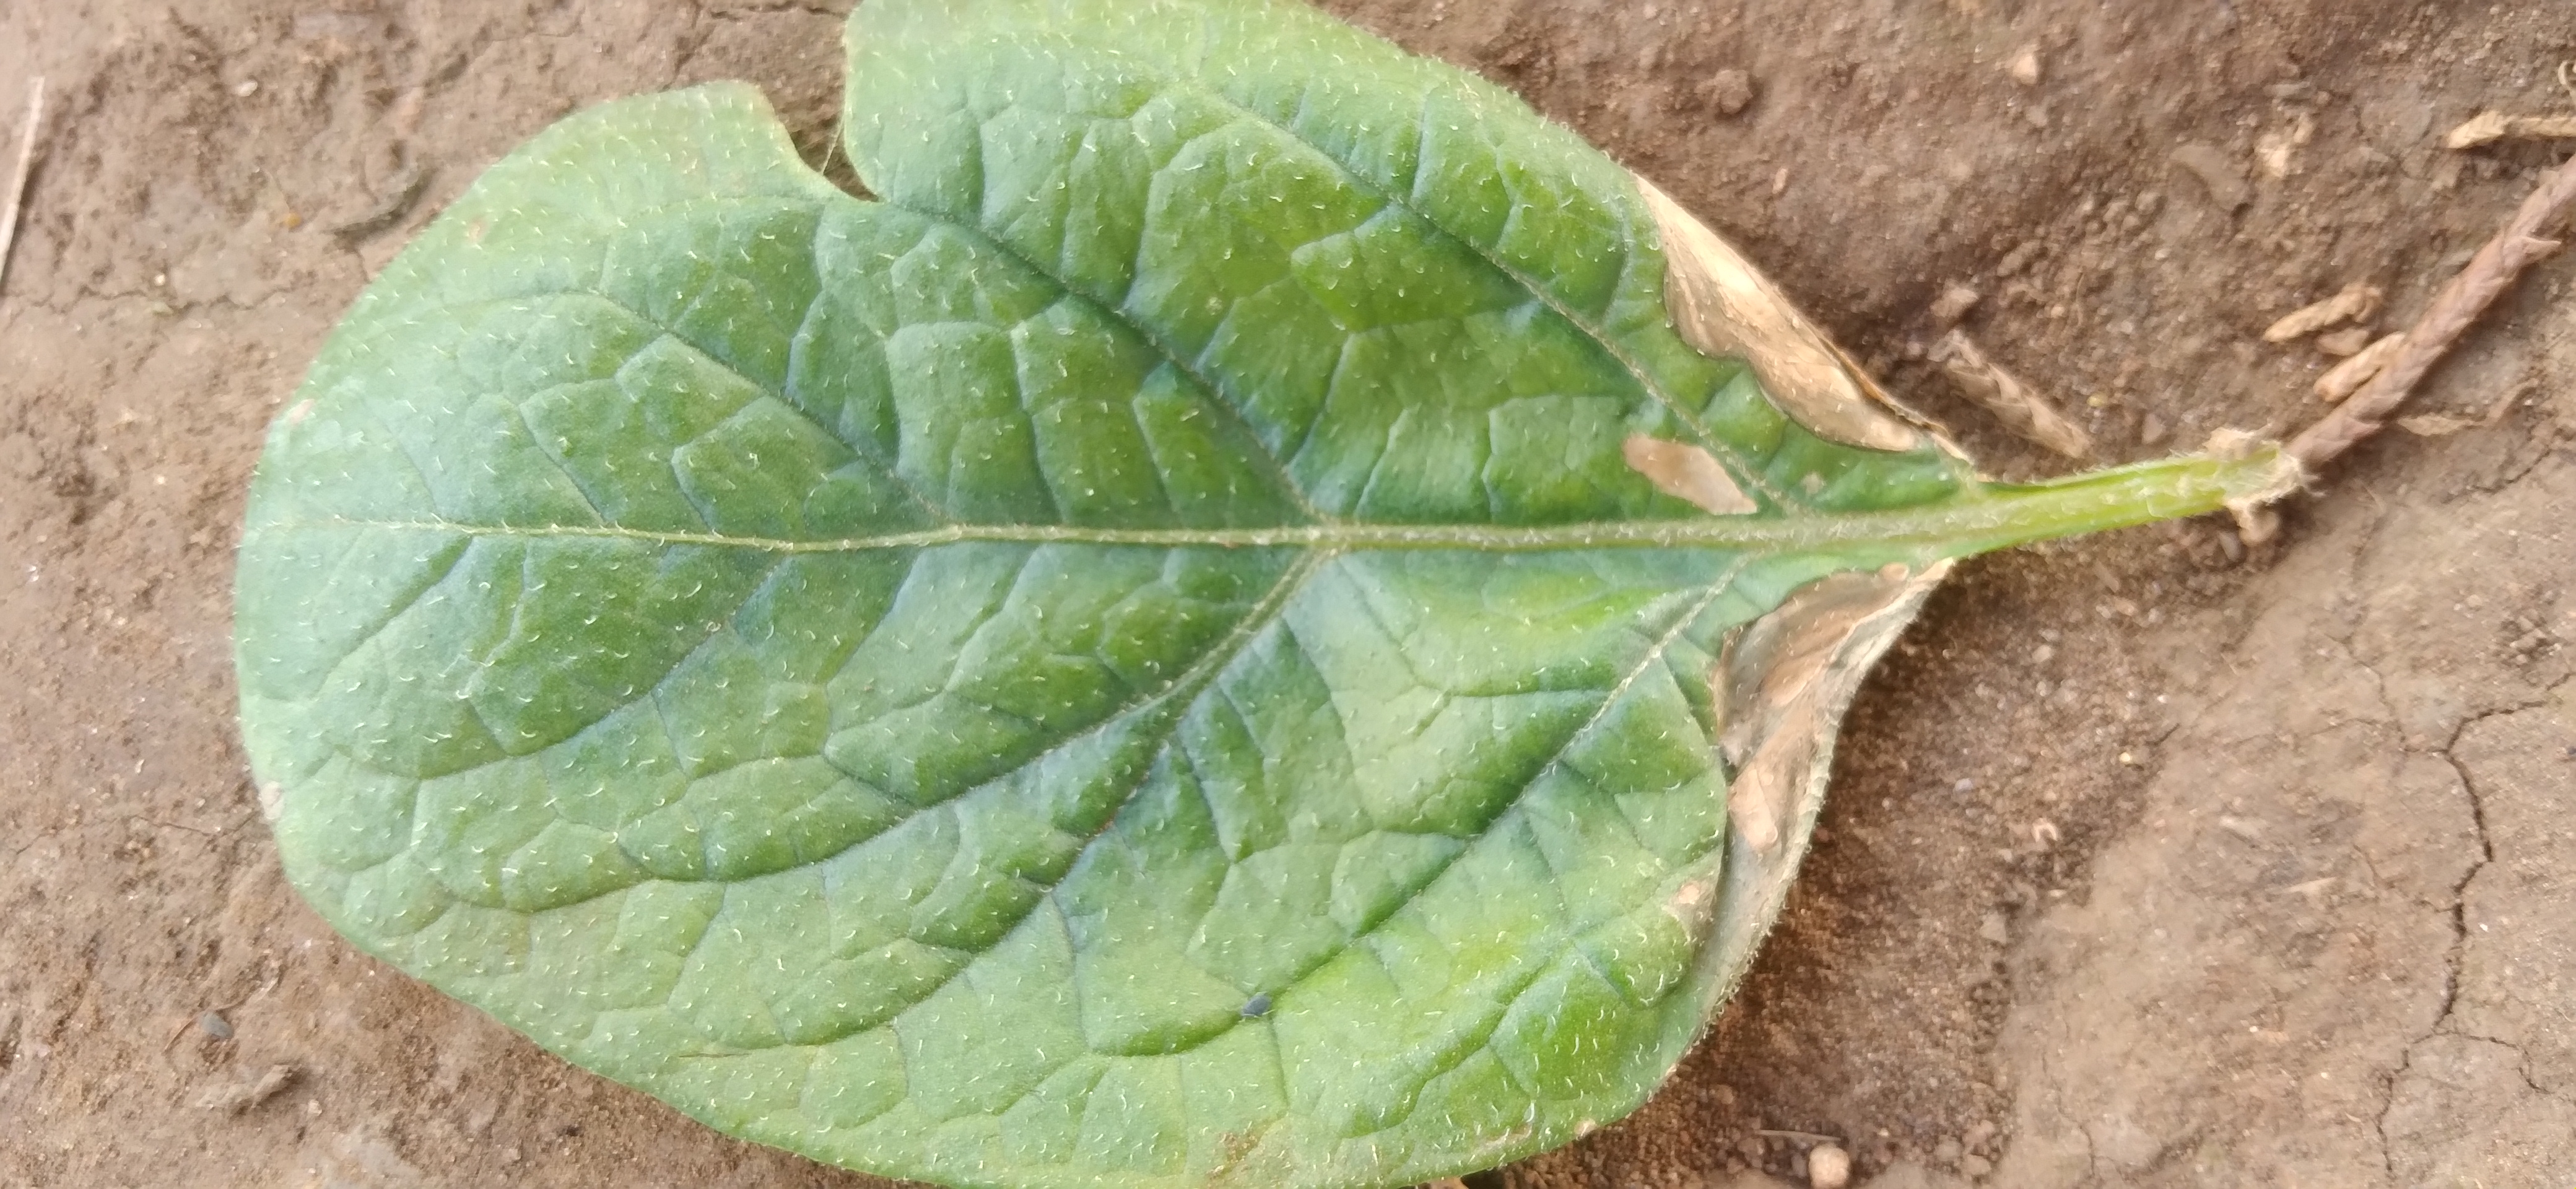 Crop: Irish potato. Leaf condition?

early blight
